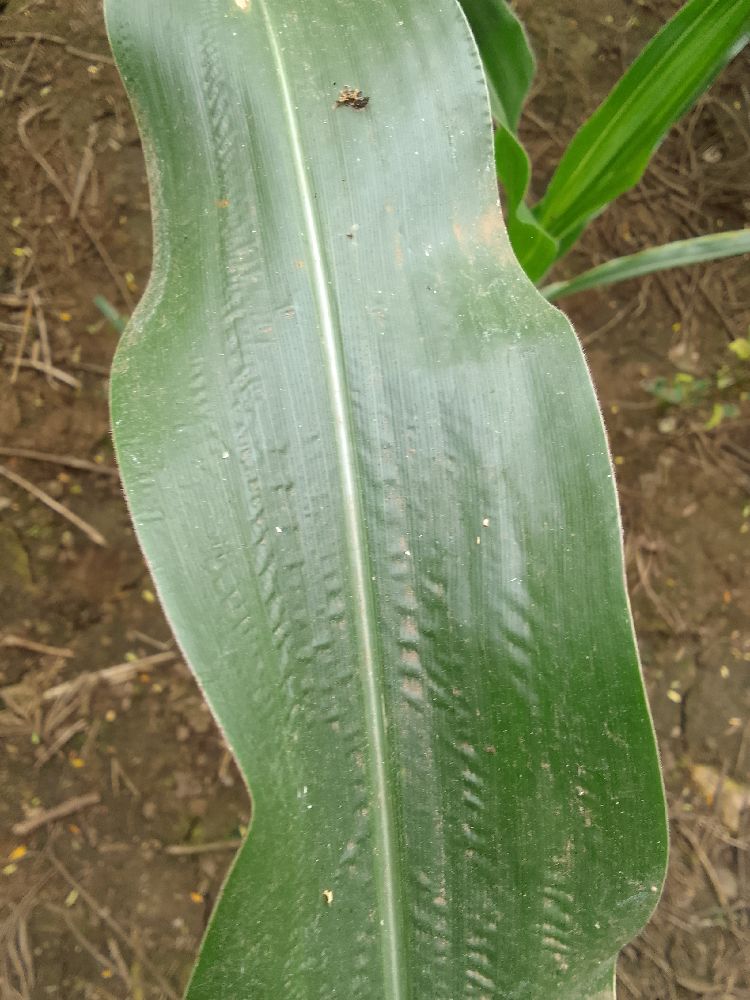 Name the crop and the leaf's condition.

maize, healthy
